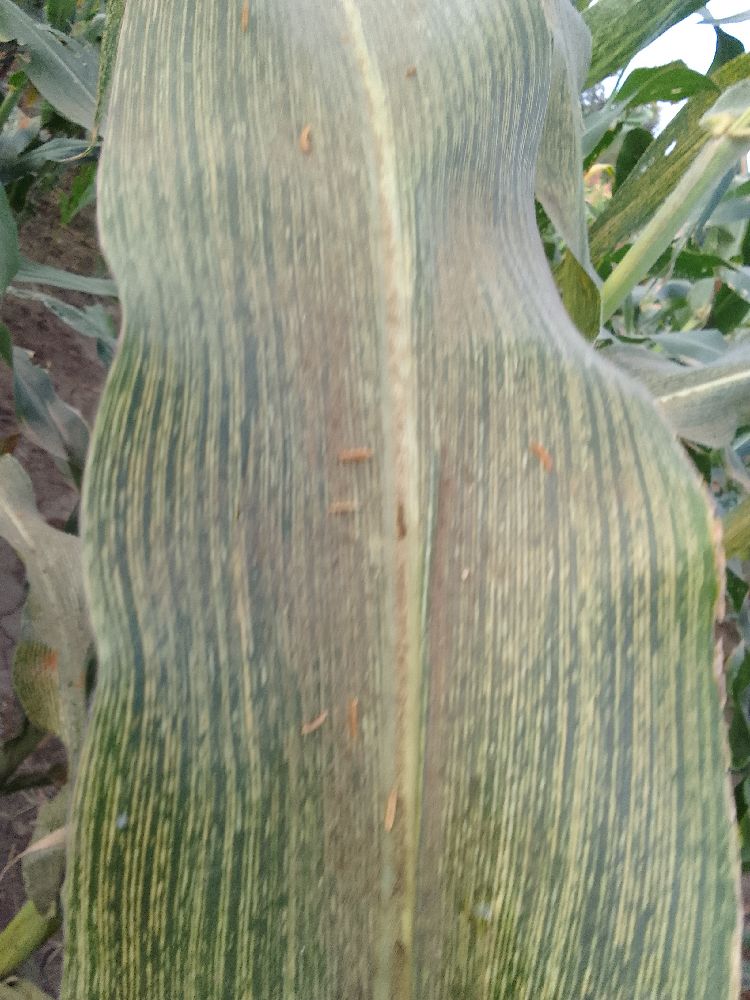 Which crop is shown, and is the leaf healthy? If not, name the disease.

maize, maize streak virus
